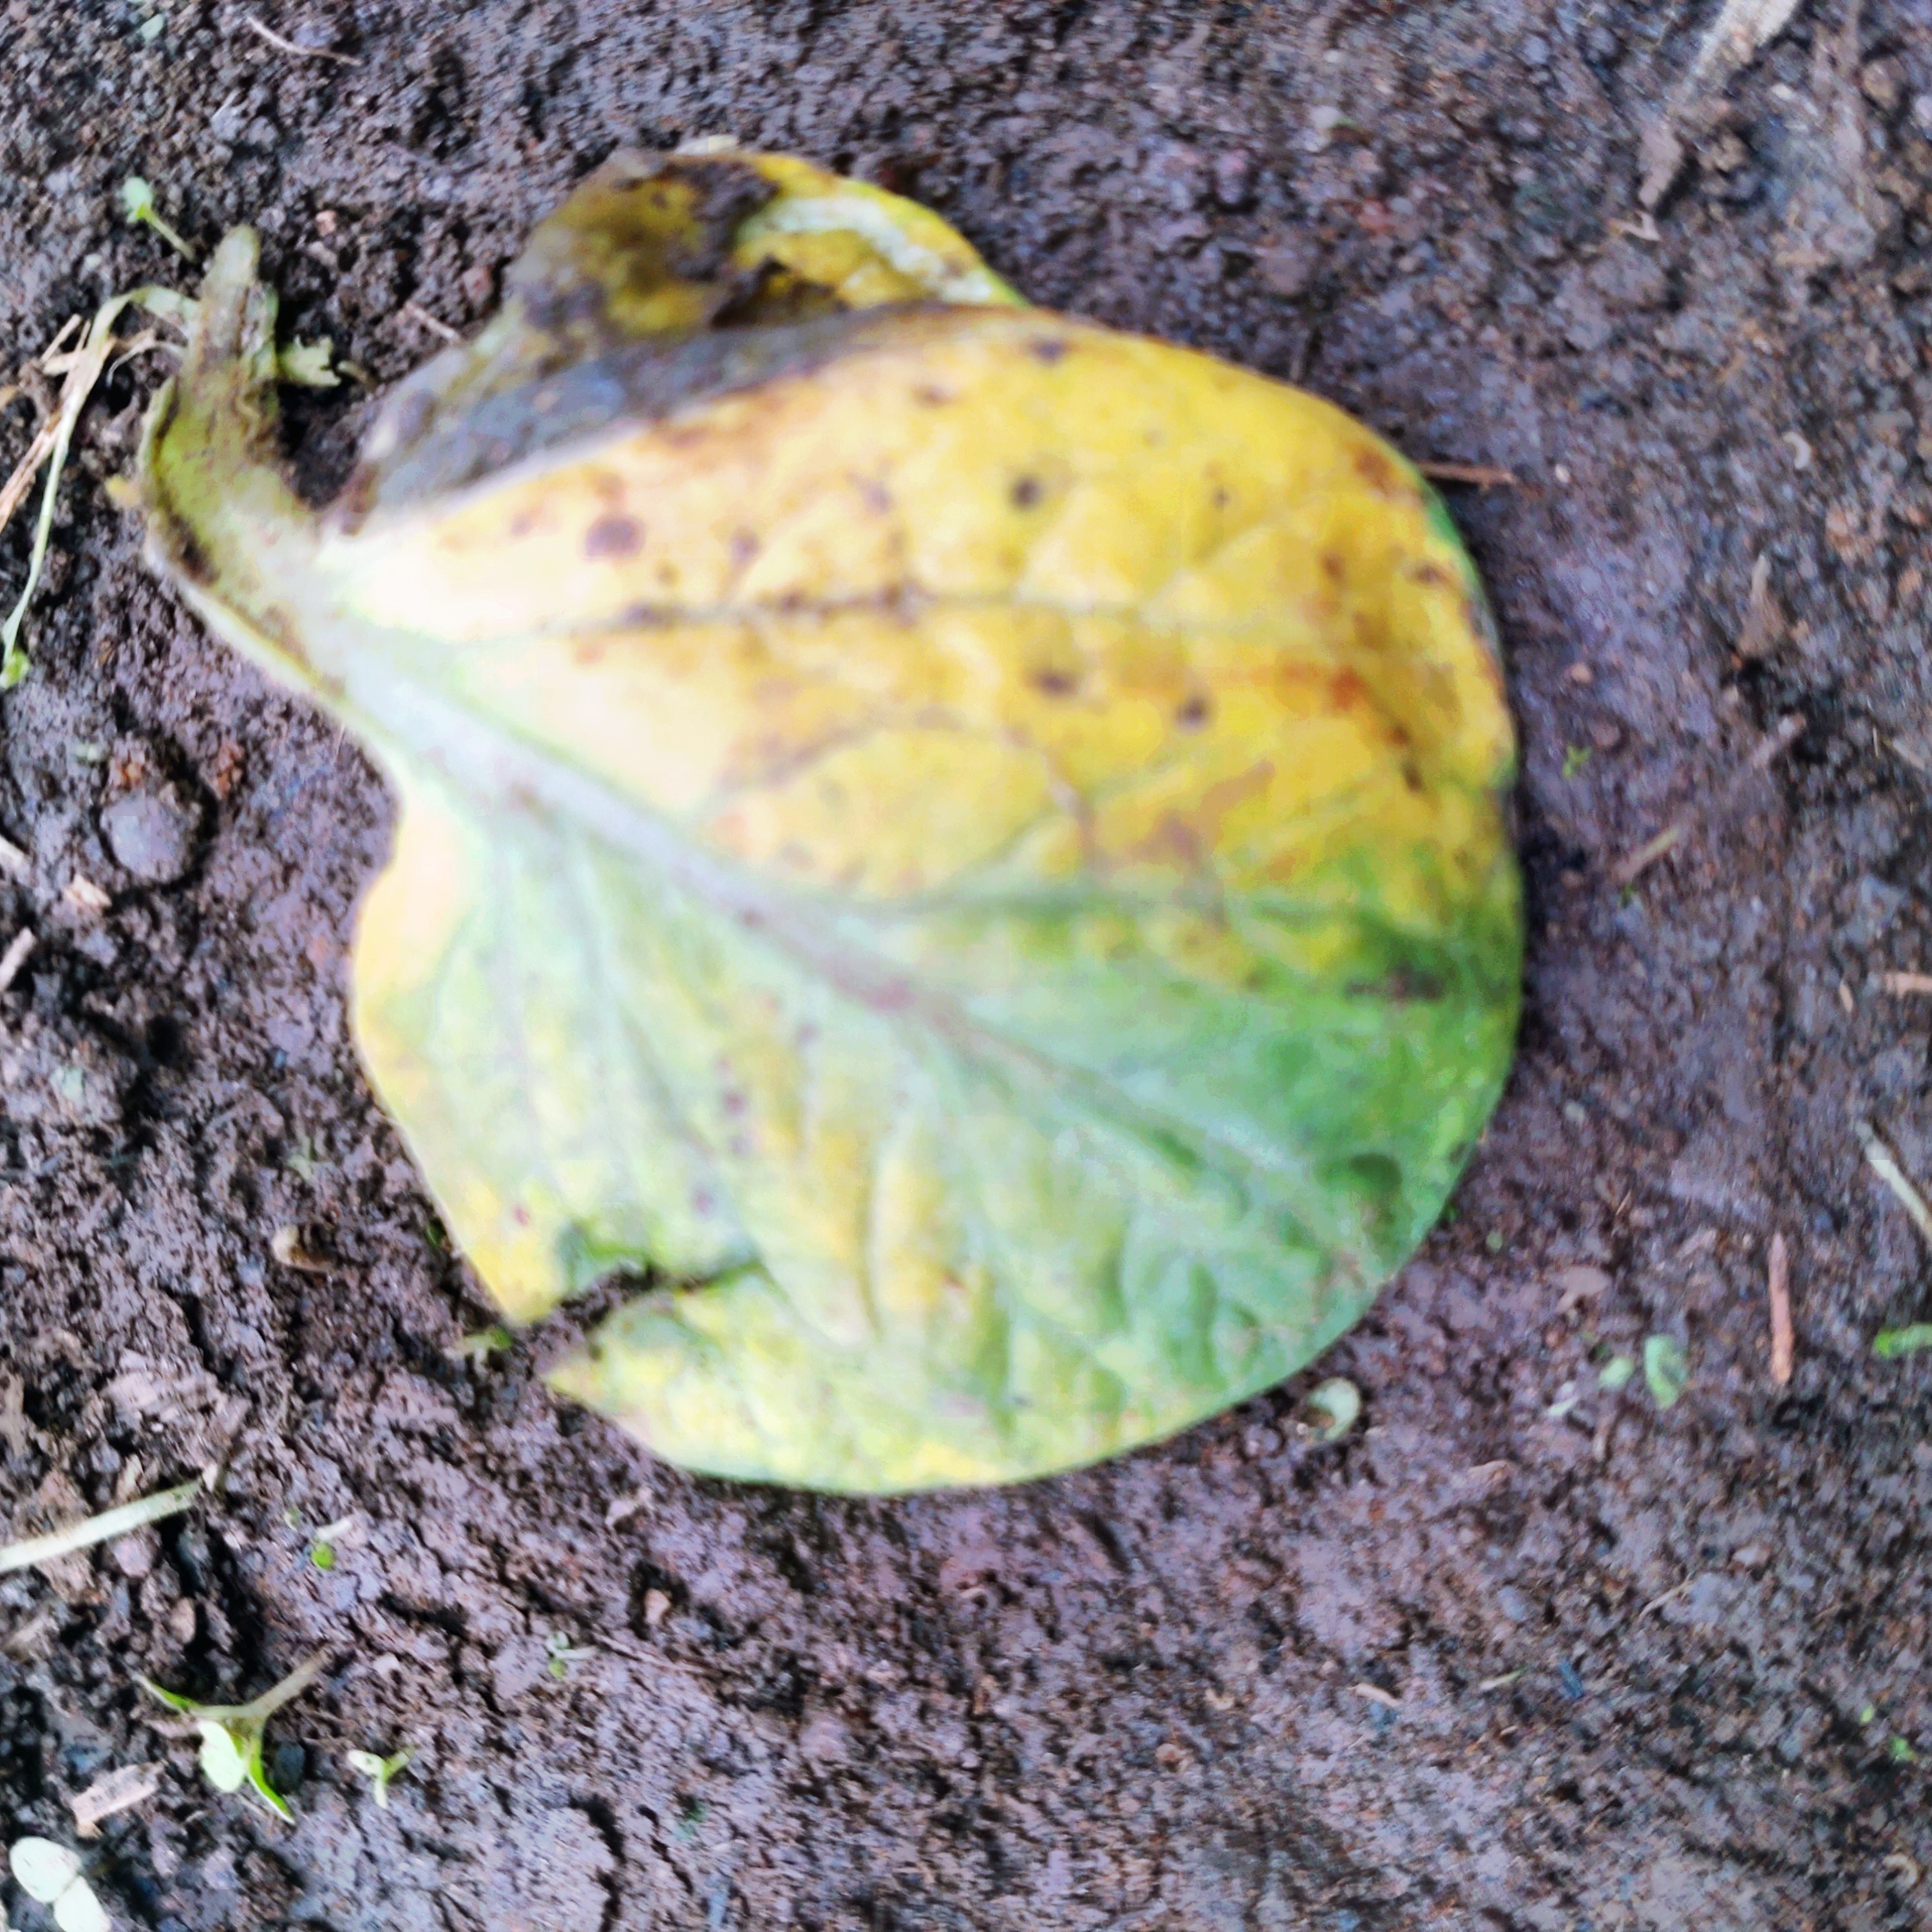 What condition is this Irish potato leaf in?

late blight
